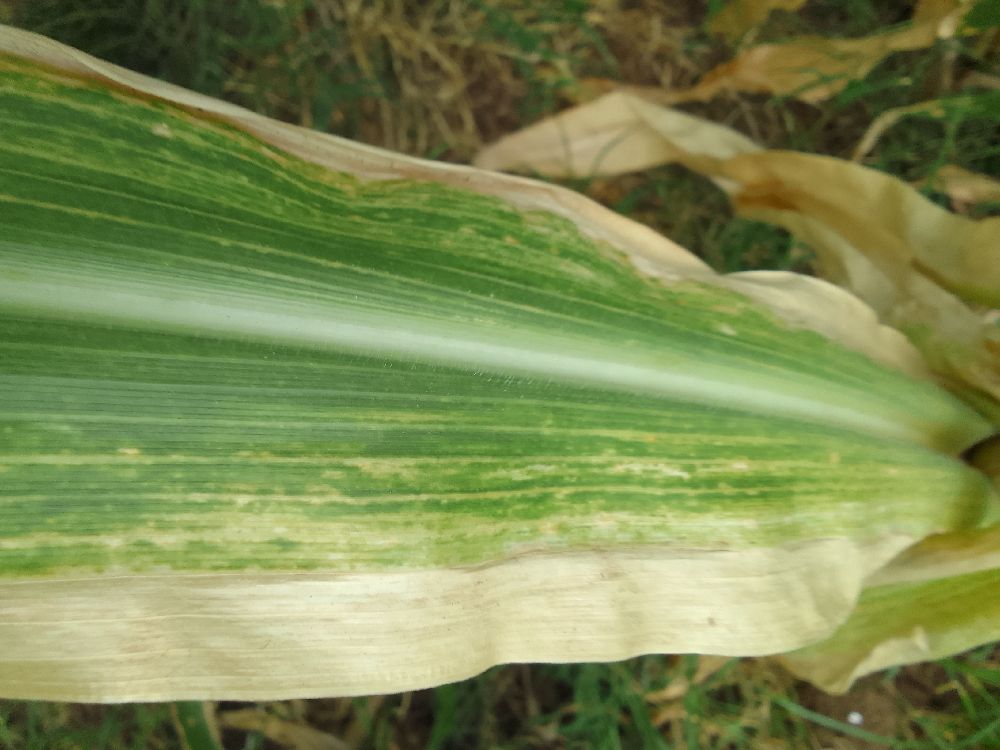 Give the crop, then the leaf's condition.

maize, maize lethal necrosis
